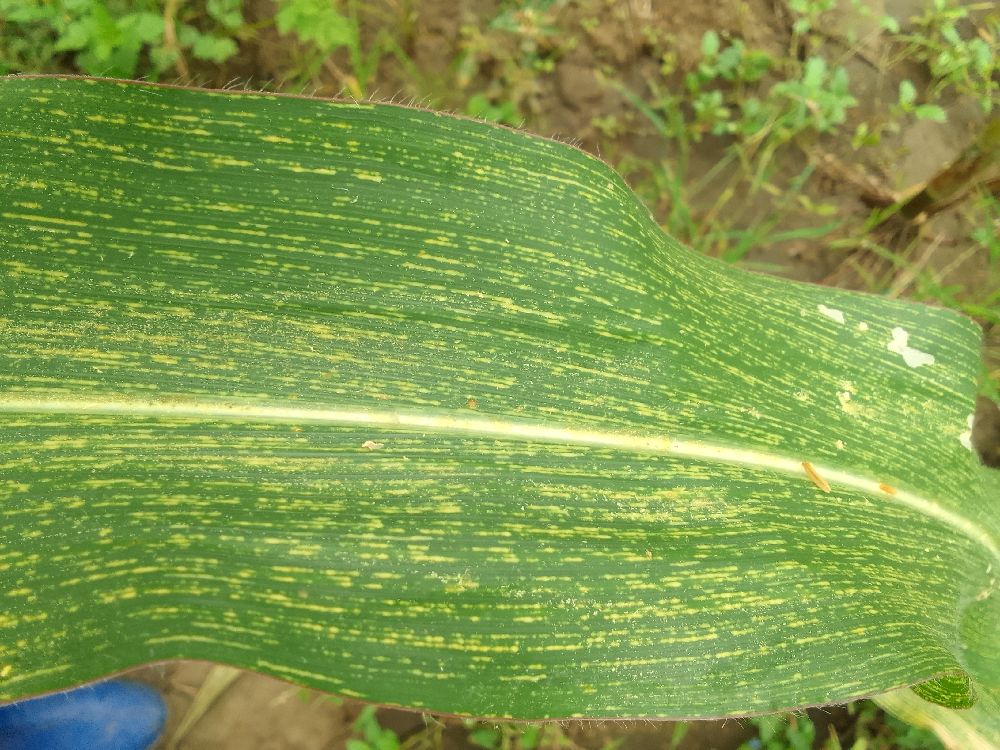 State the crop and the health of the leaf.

maize, maize streak virus
